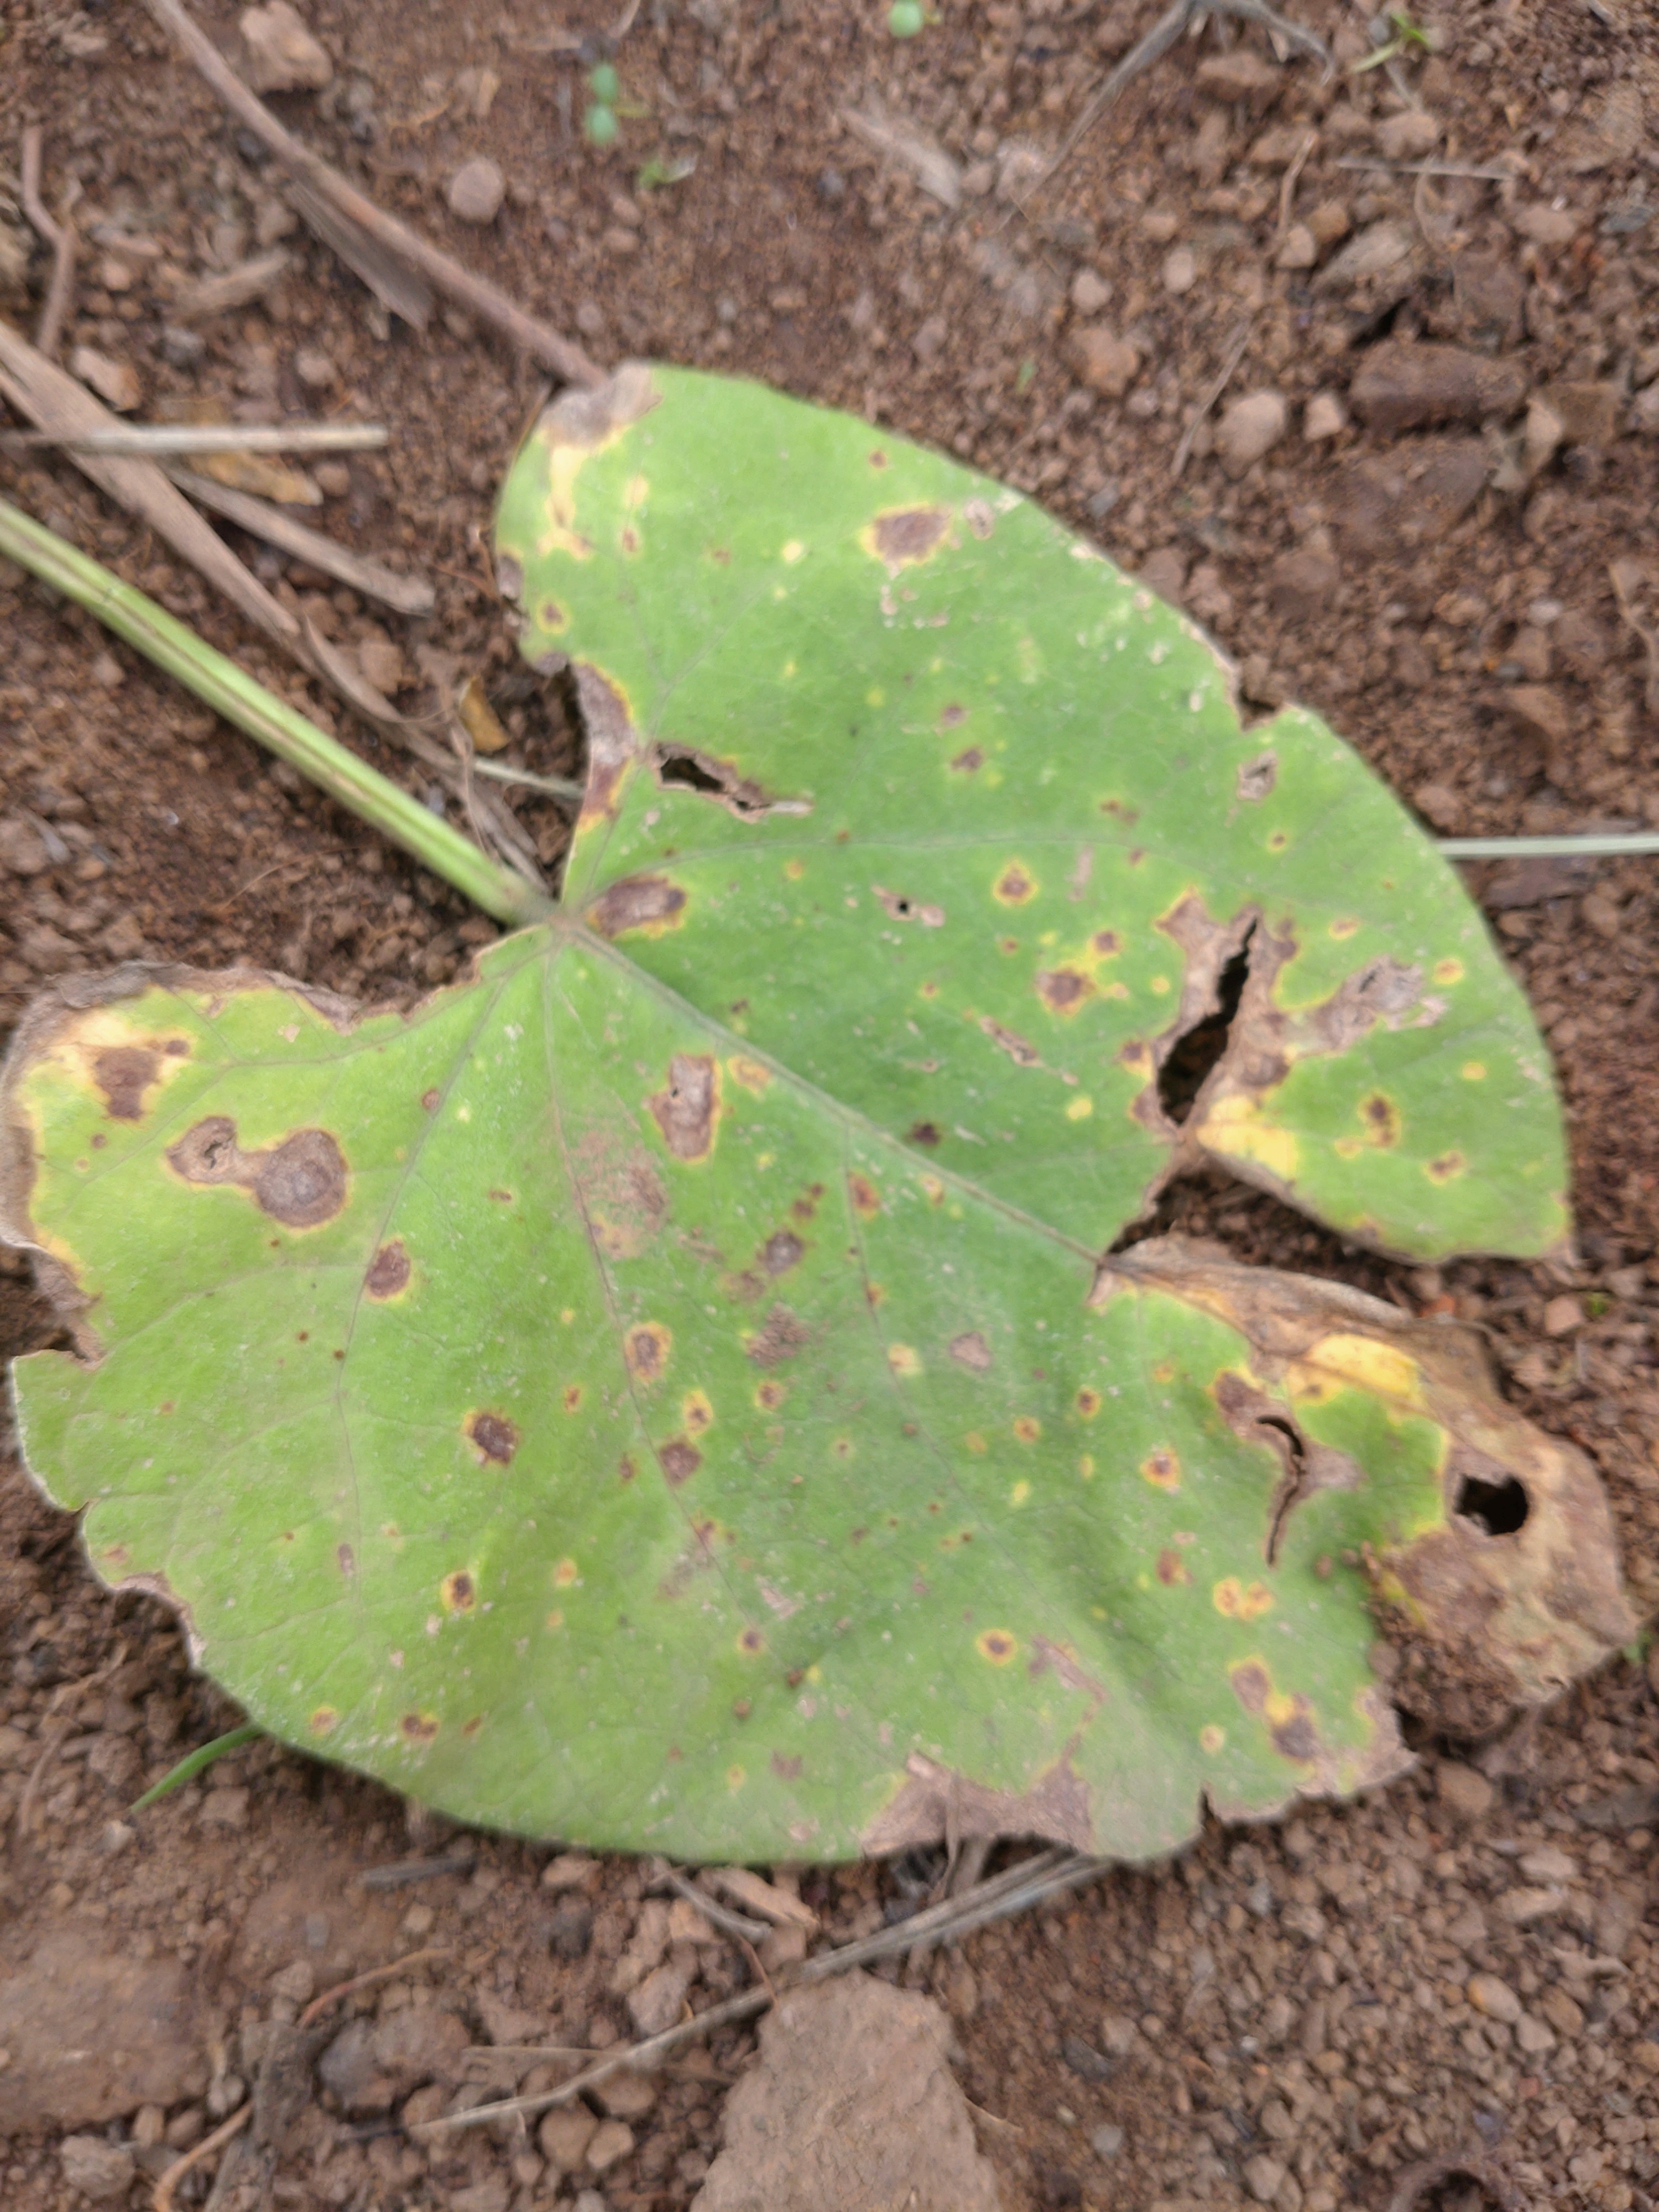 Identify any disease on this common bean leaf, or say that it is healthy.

rust
